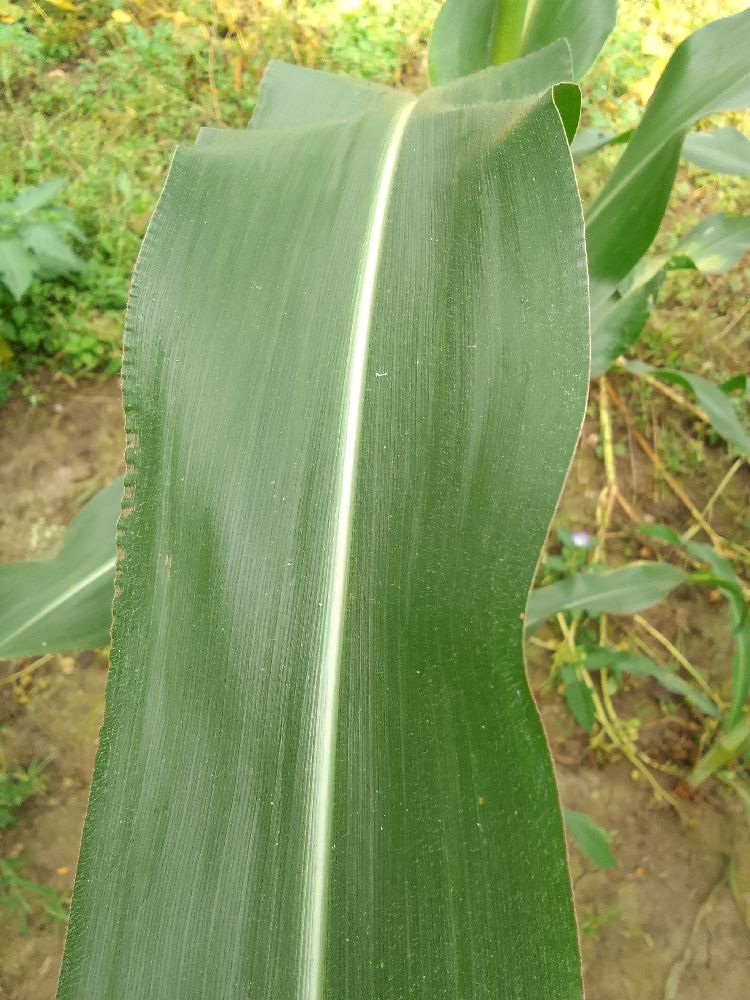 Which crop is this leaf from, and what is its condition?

maize, healthy
